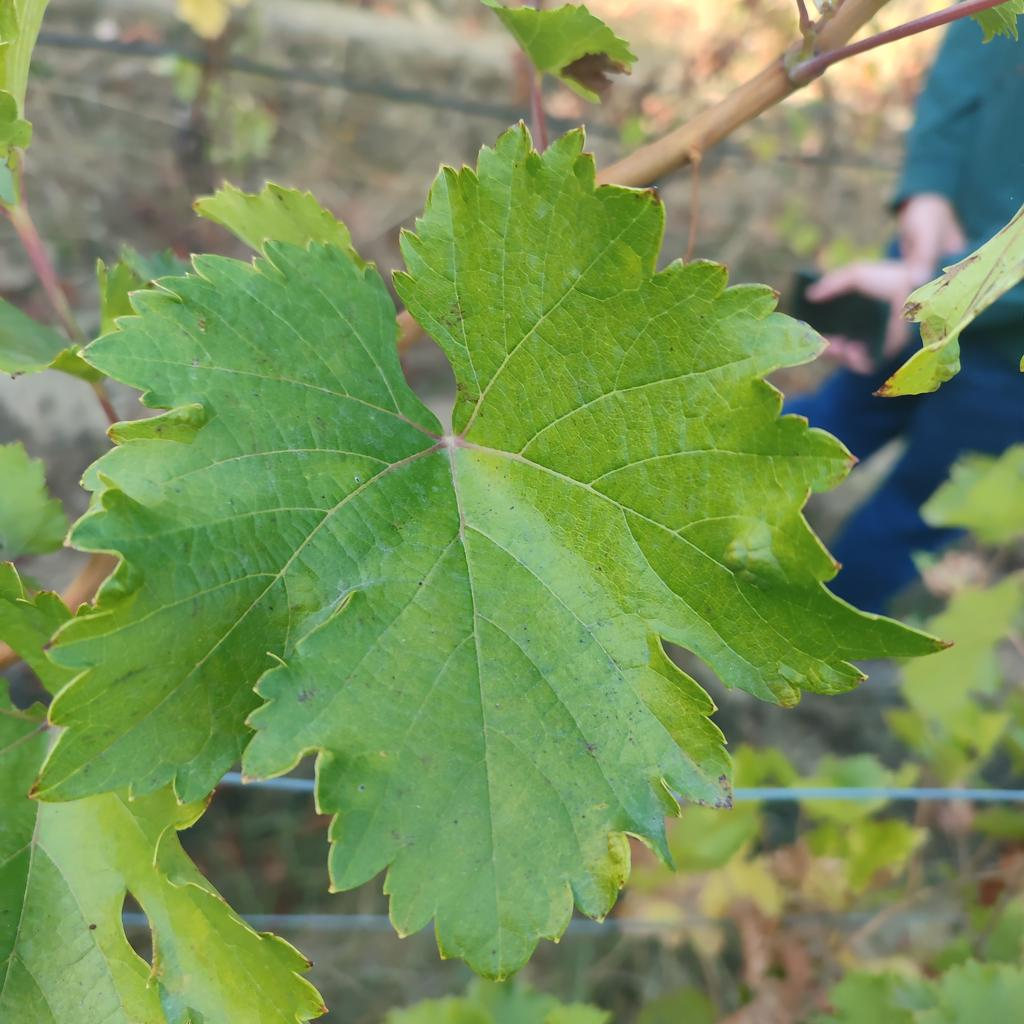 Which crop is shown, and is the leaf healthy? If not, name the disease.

grapevine, erineum mite
